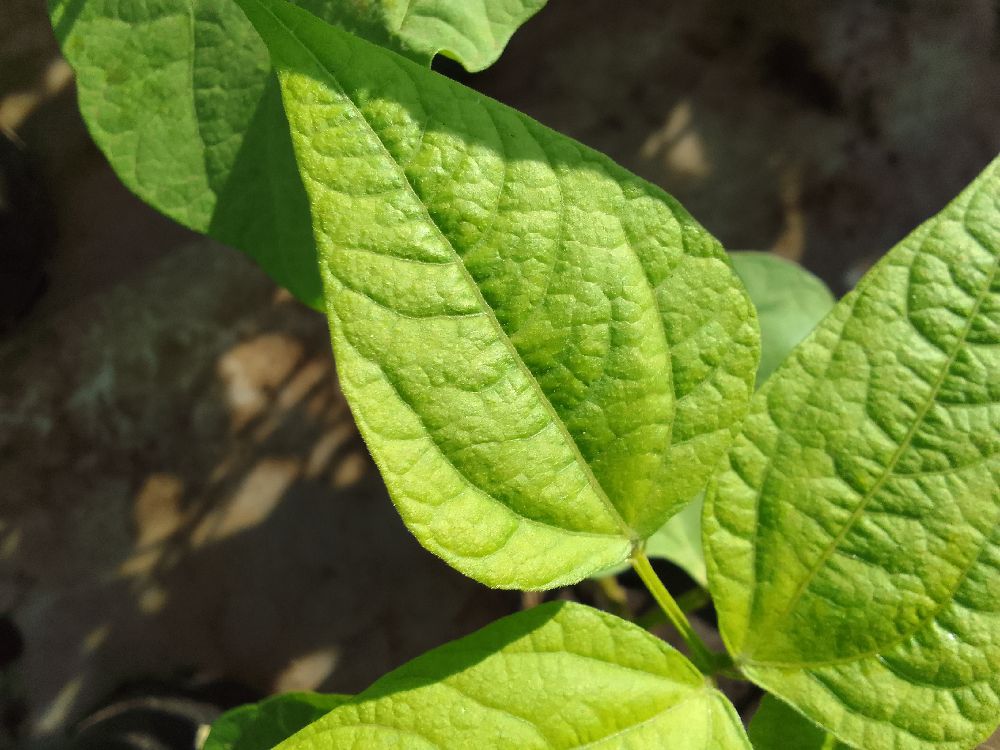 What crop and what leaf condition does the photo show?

common bean, healthy
